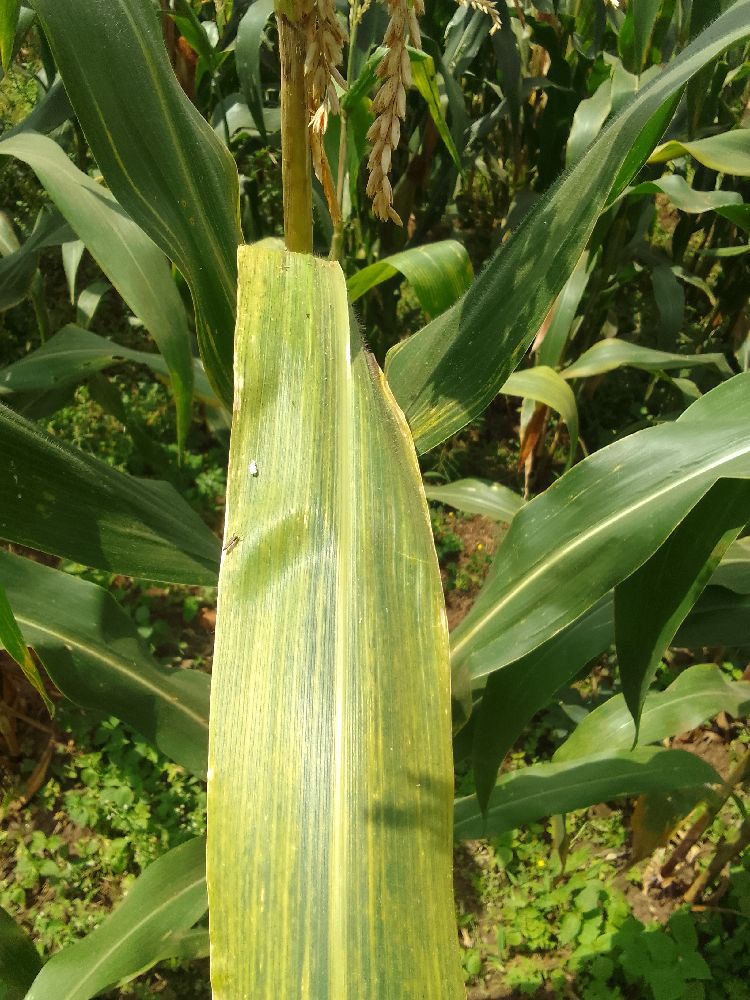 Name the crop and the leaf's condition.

maize, maize lethal necrosis
